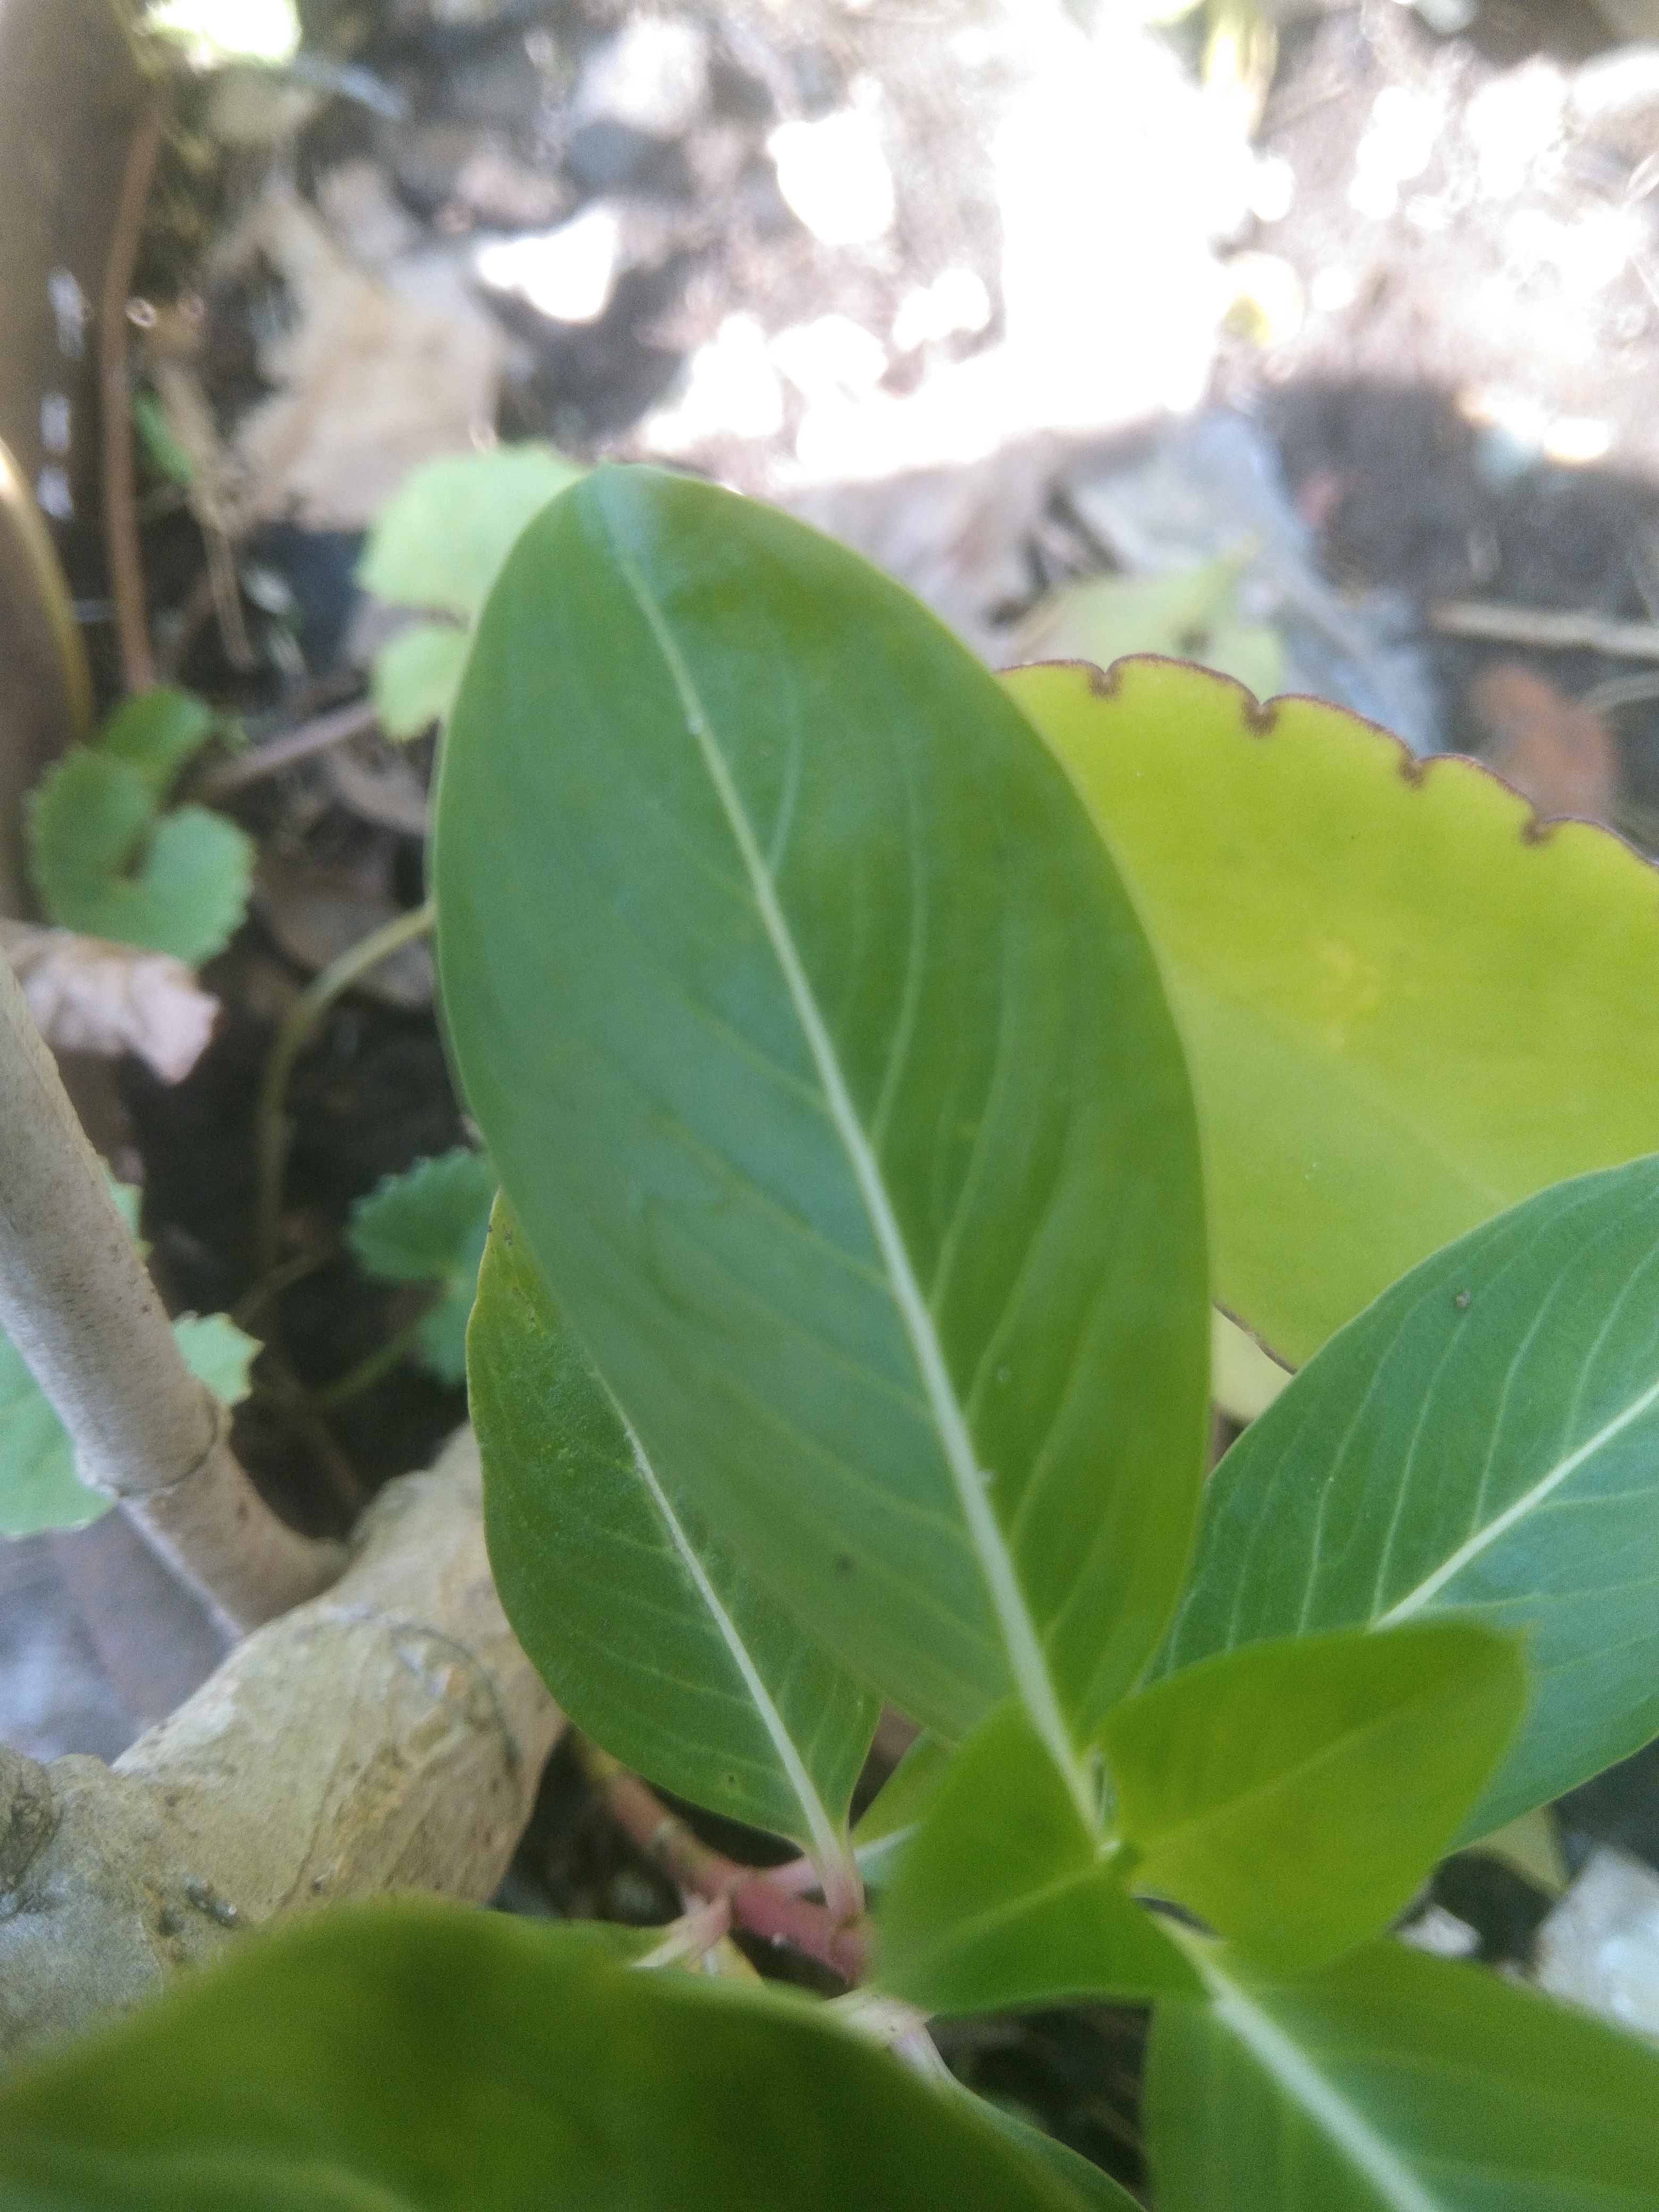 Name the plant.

rose periwinkle
